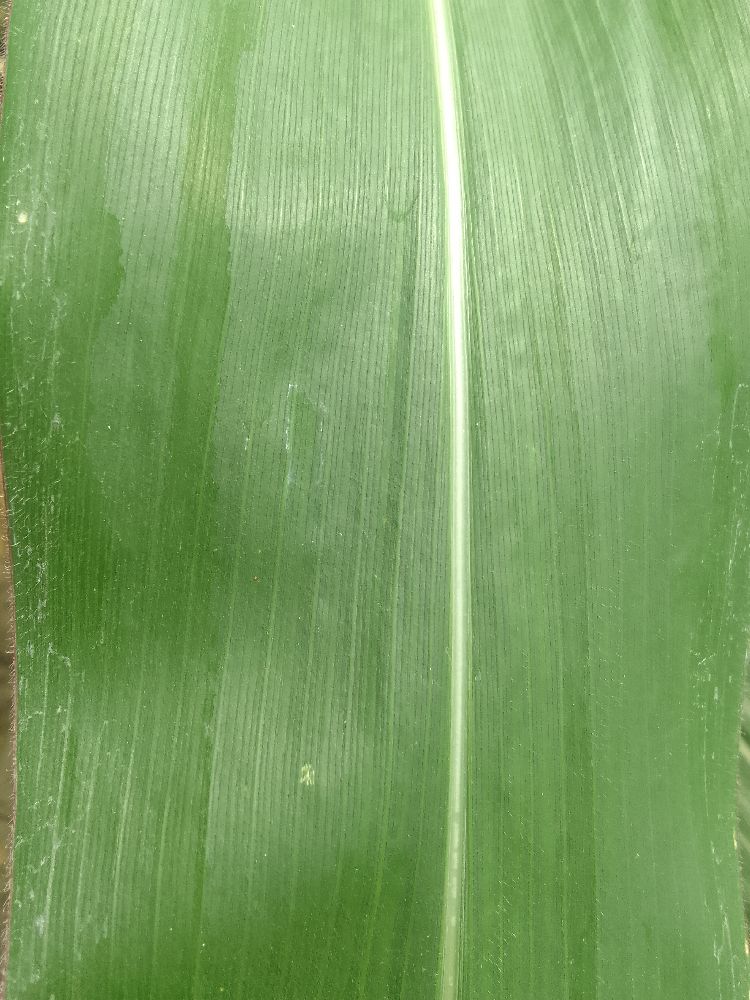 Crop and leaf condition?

maize, healthy
